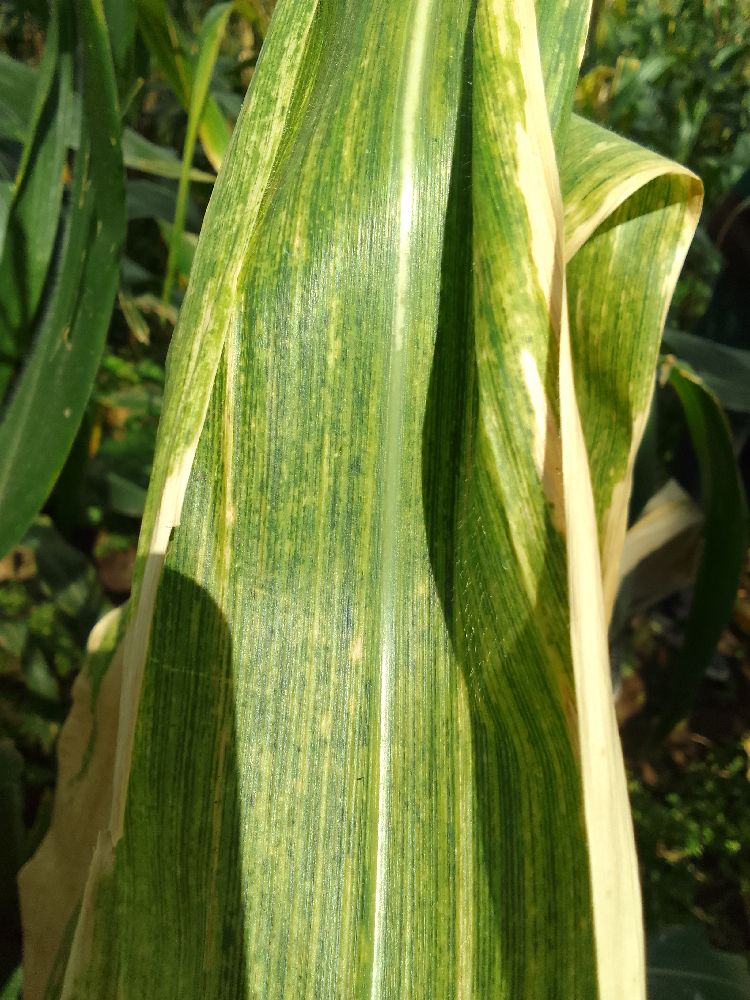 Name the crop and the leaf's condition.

maize, maize lethal necrosis
